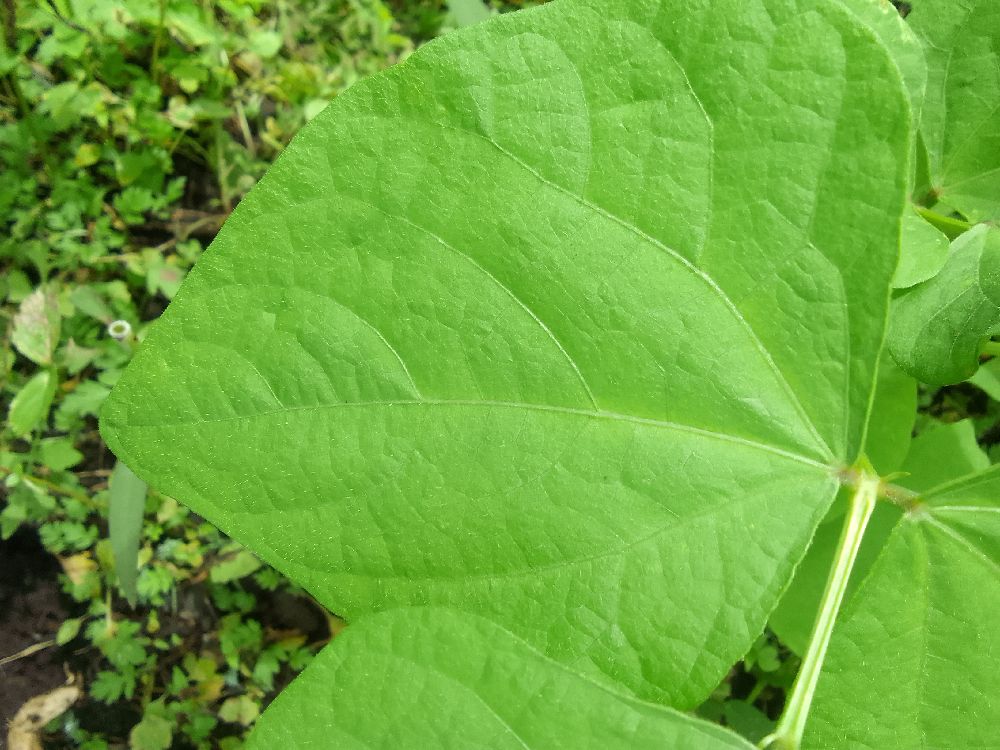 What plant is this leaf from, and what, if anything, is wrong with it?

common bean, healthy
